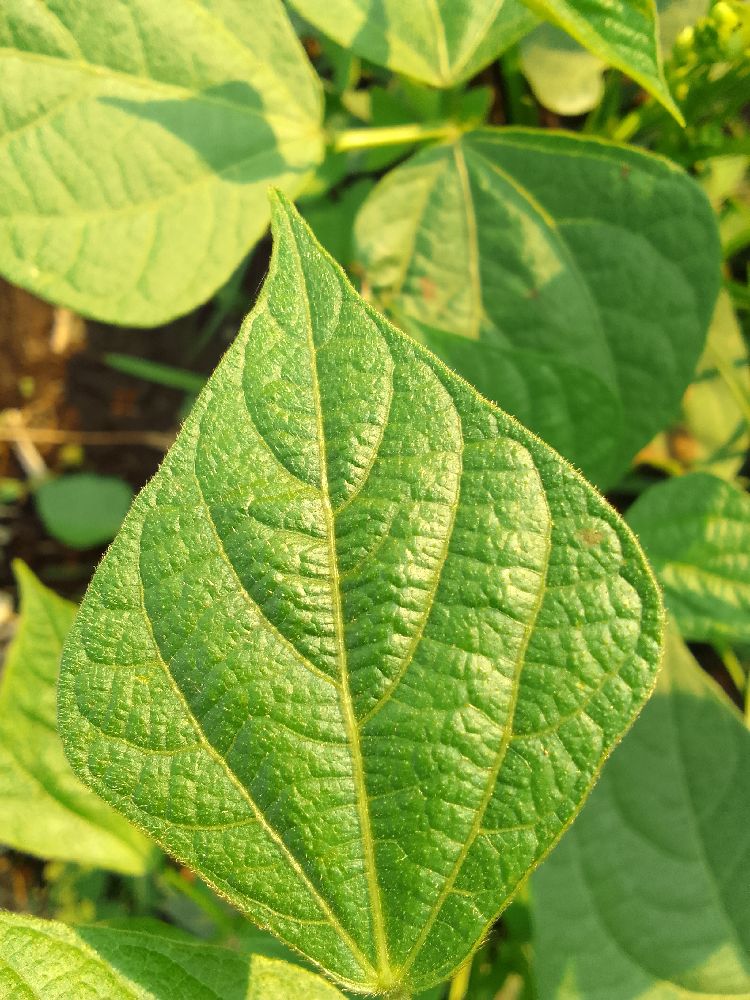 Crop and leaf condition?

common bean, healthy
